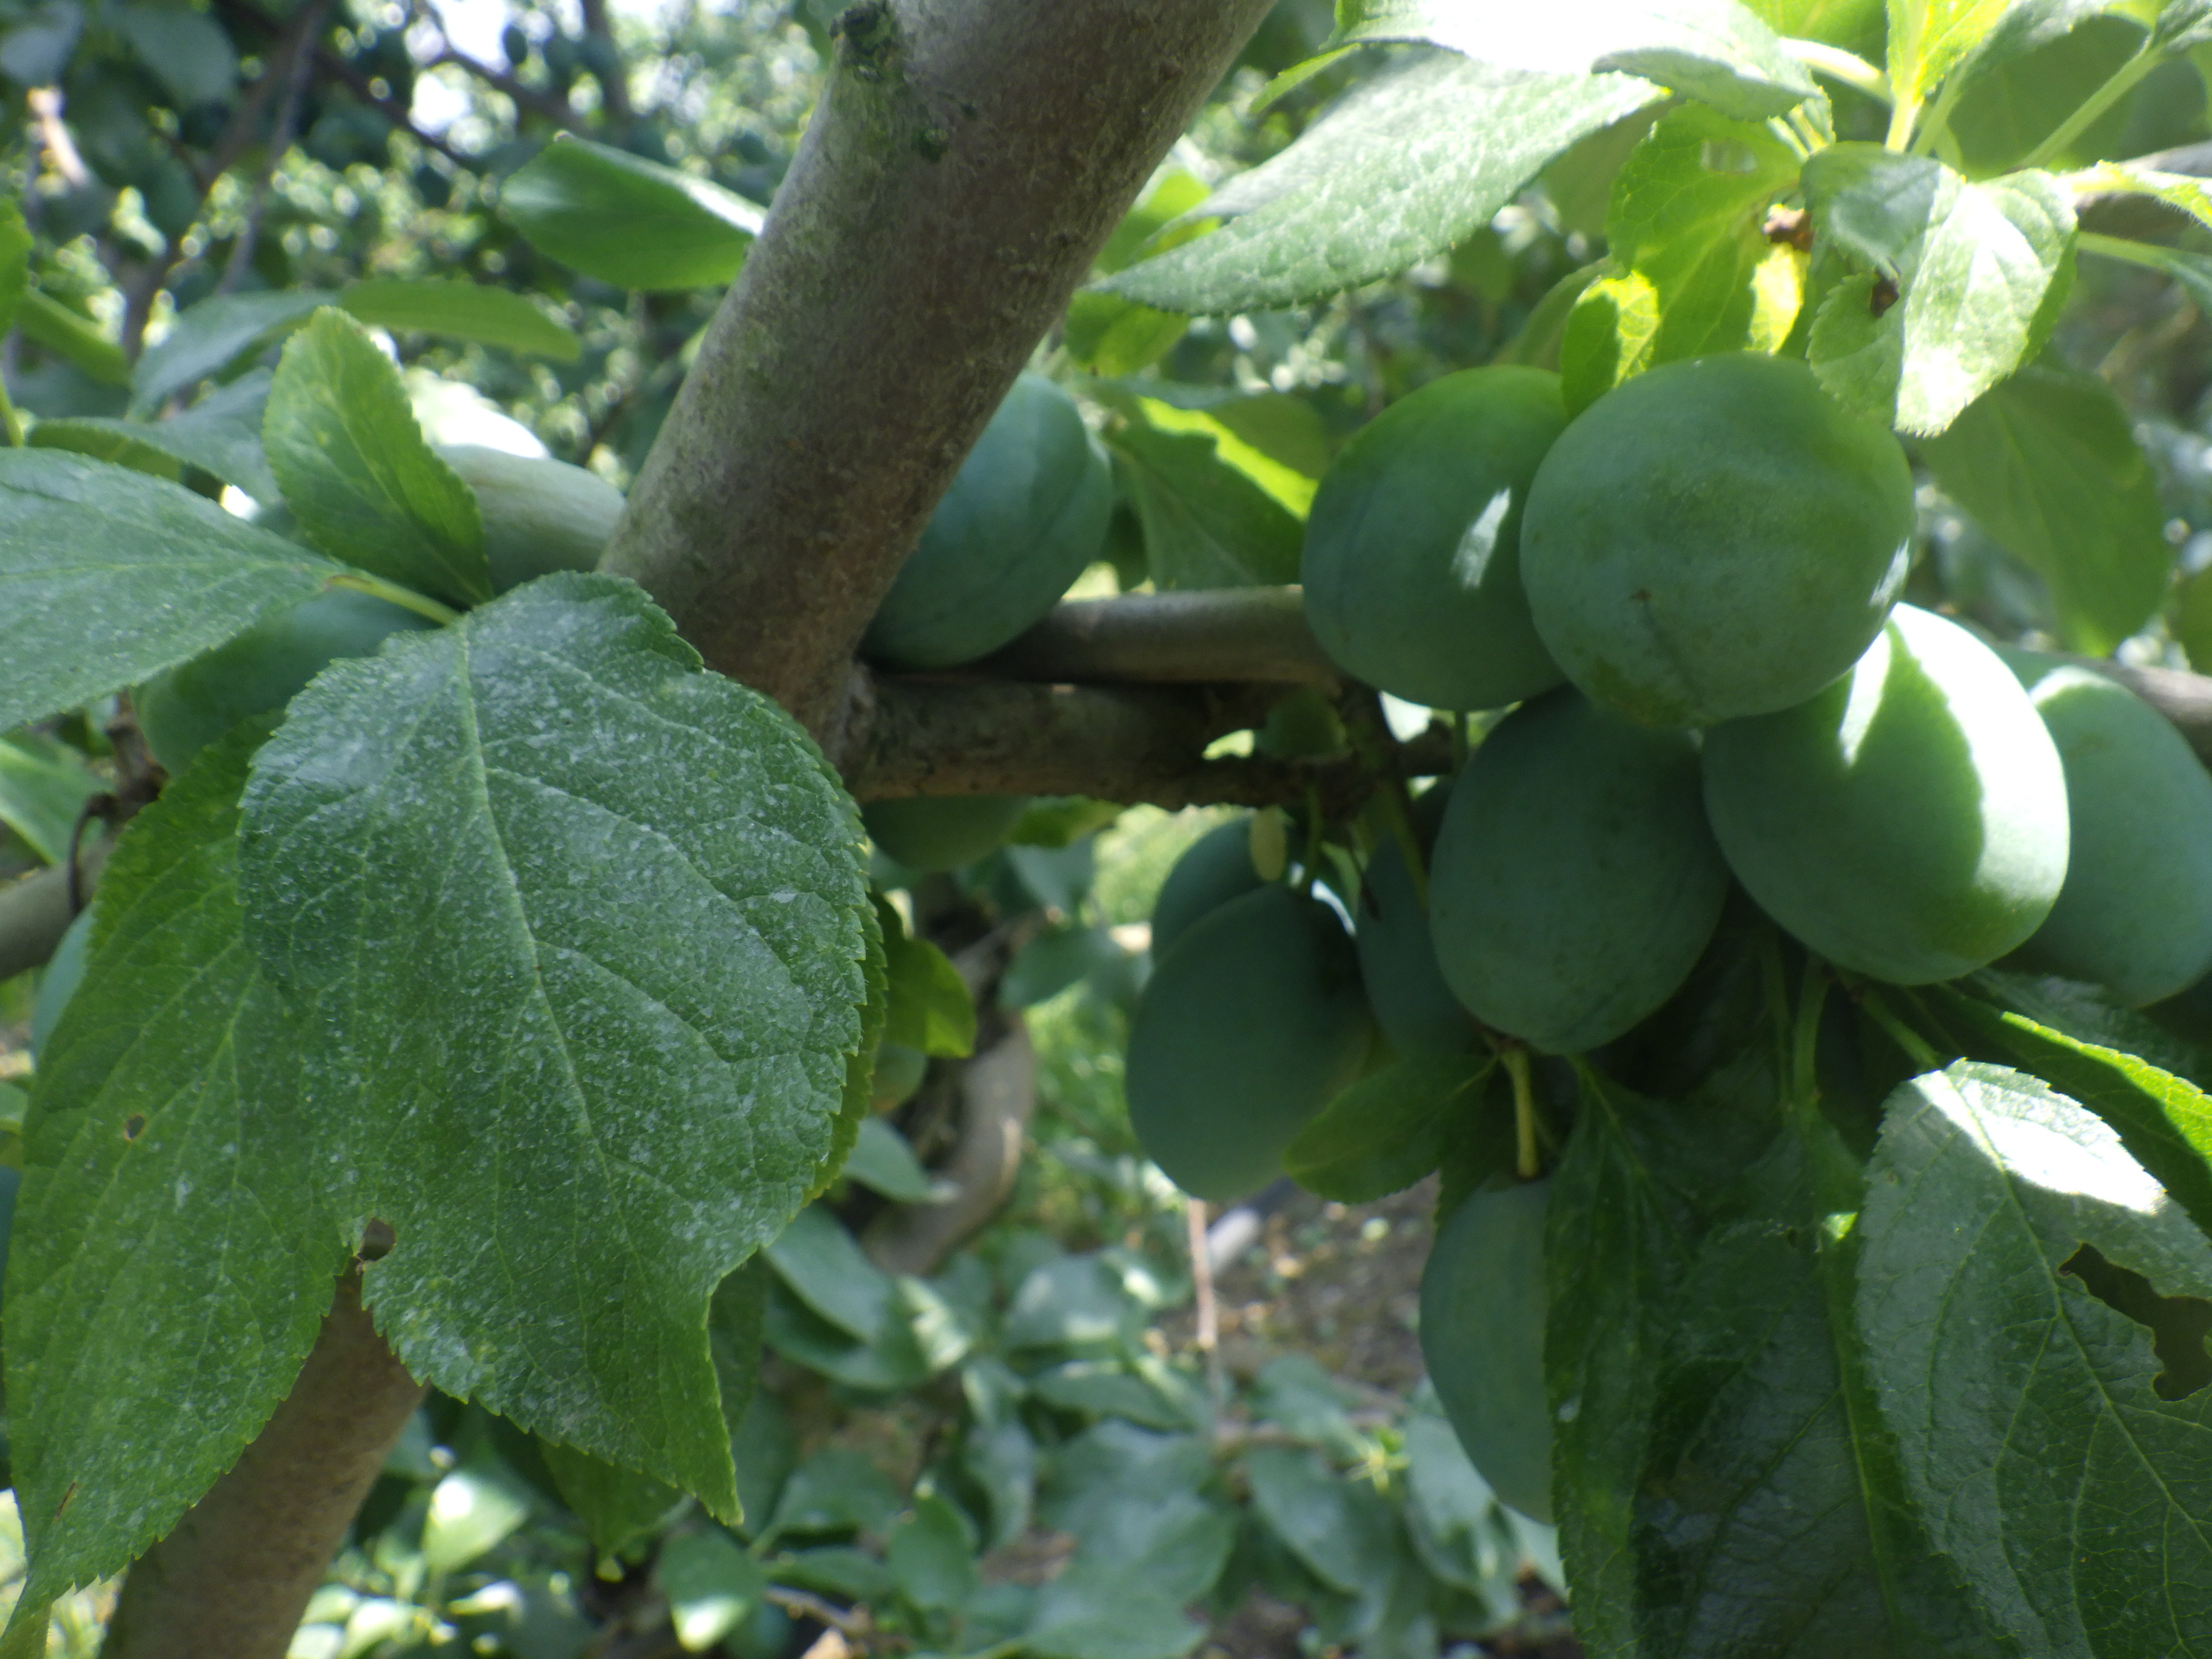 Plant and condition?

plum, mechanical damage, shot hole disease
